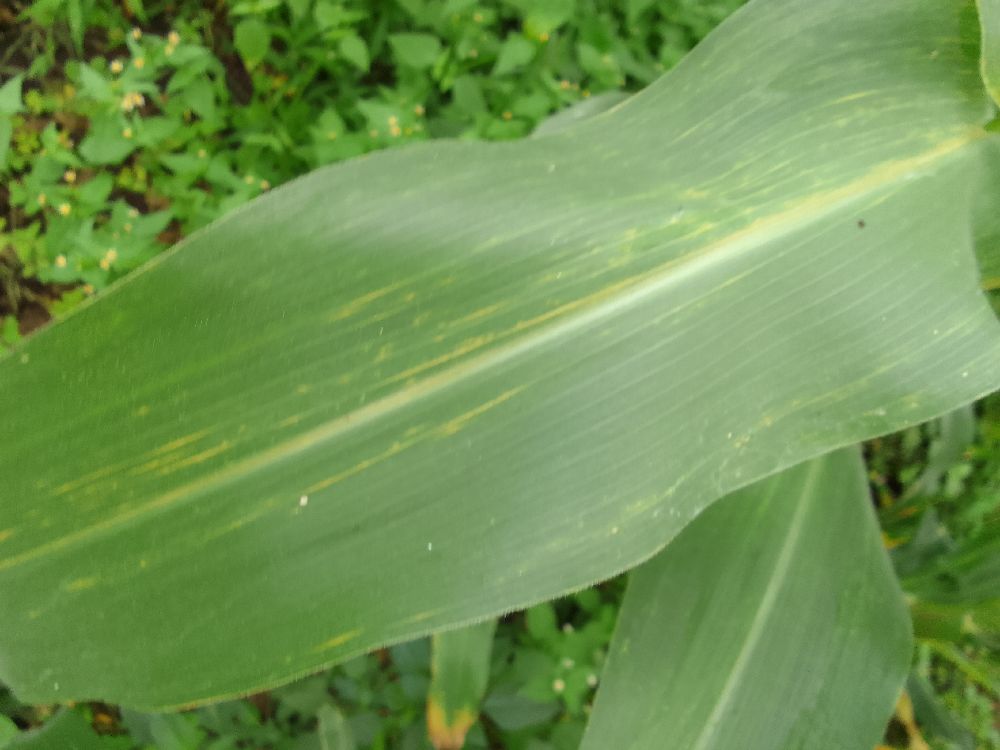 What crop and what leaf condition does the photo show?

maize, maize lethal necrosis
